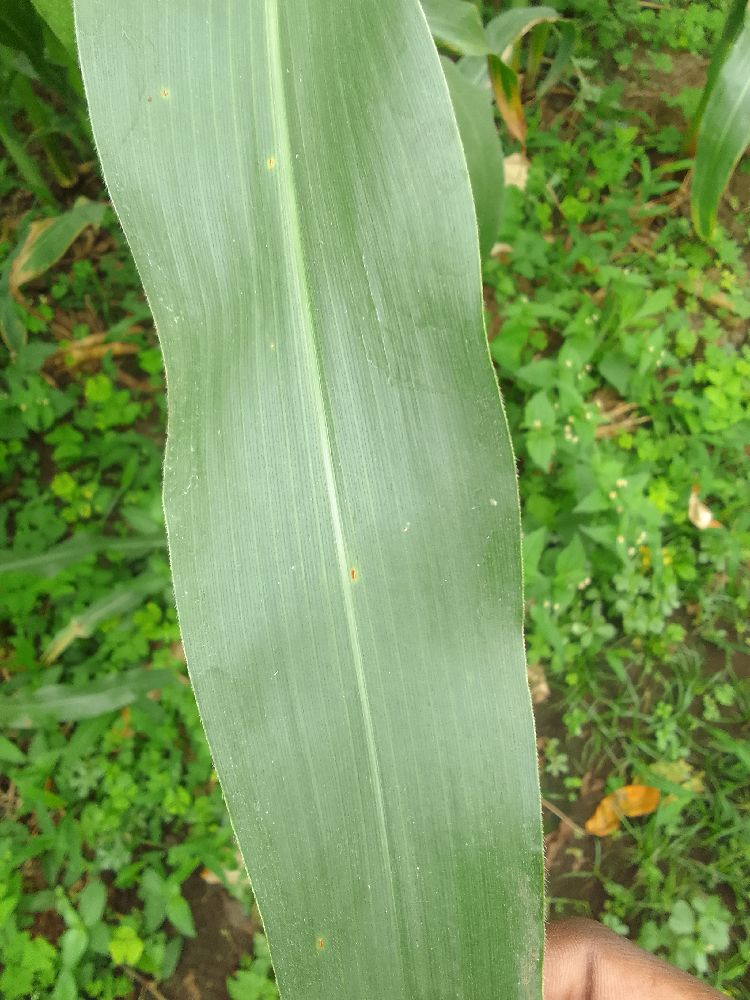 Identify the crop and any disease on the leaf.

maize, healthy
